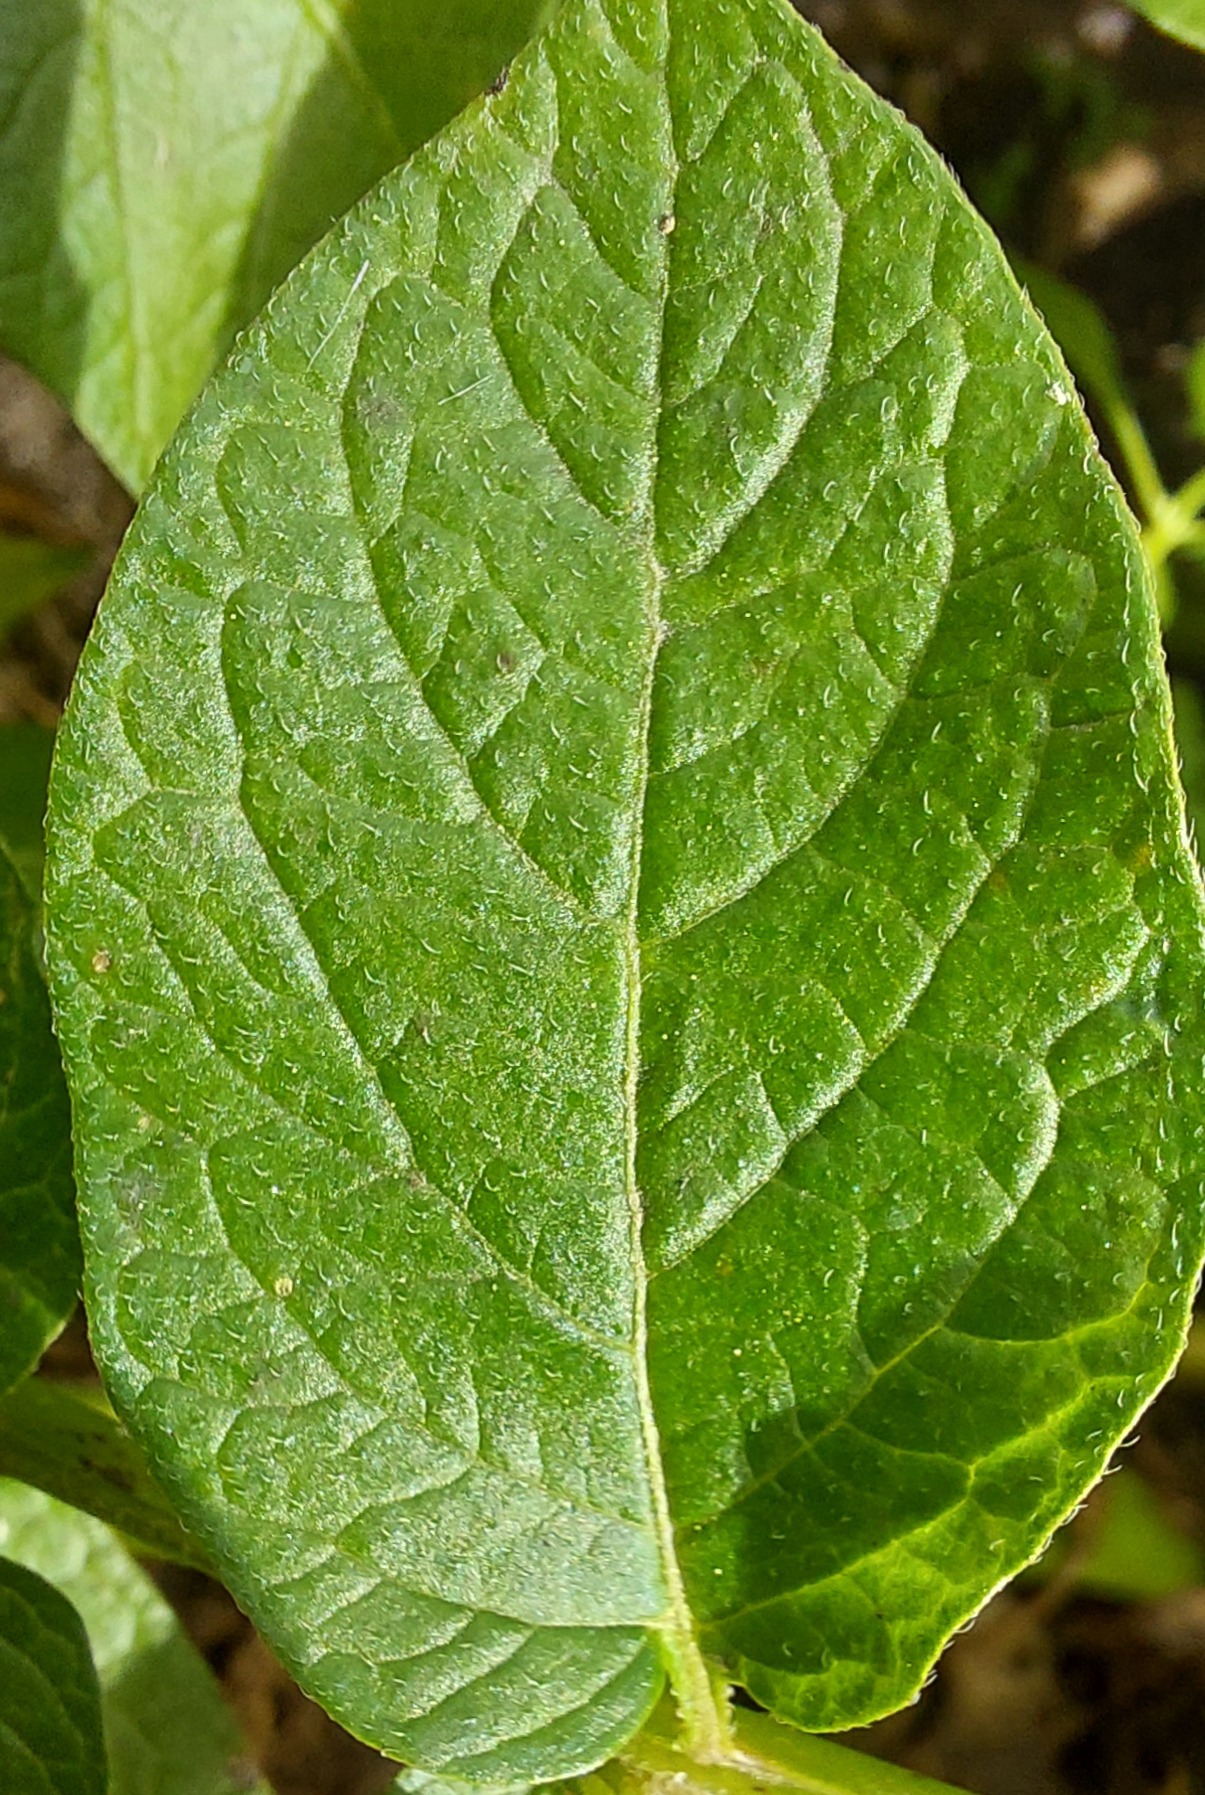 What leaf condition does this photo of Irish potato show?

healthy
